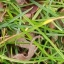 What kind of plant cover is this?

grass
